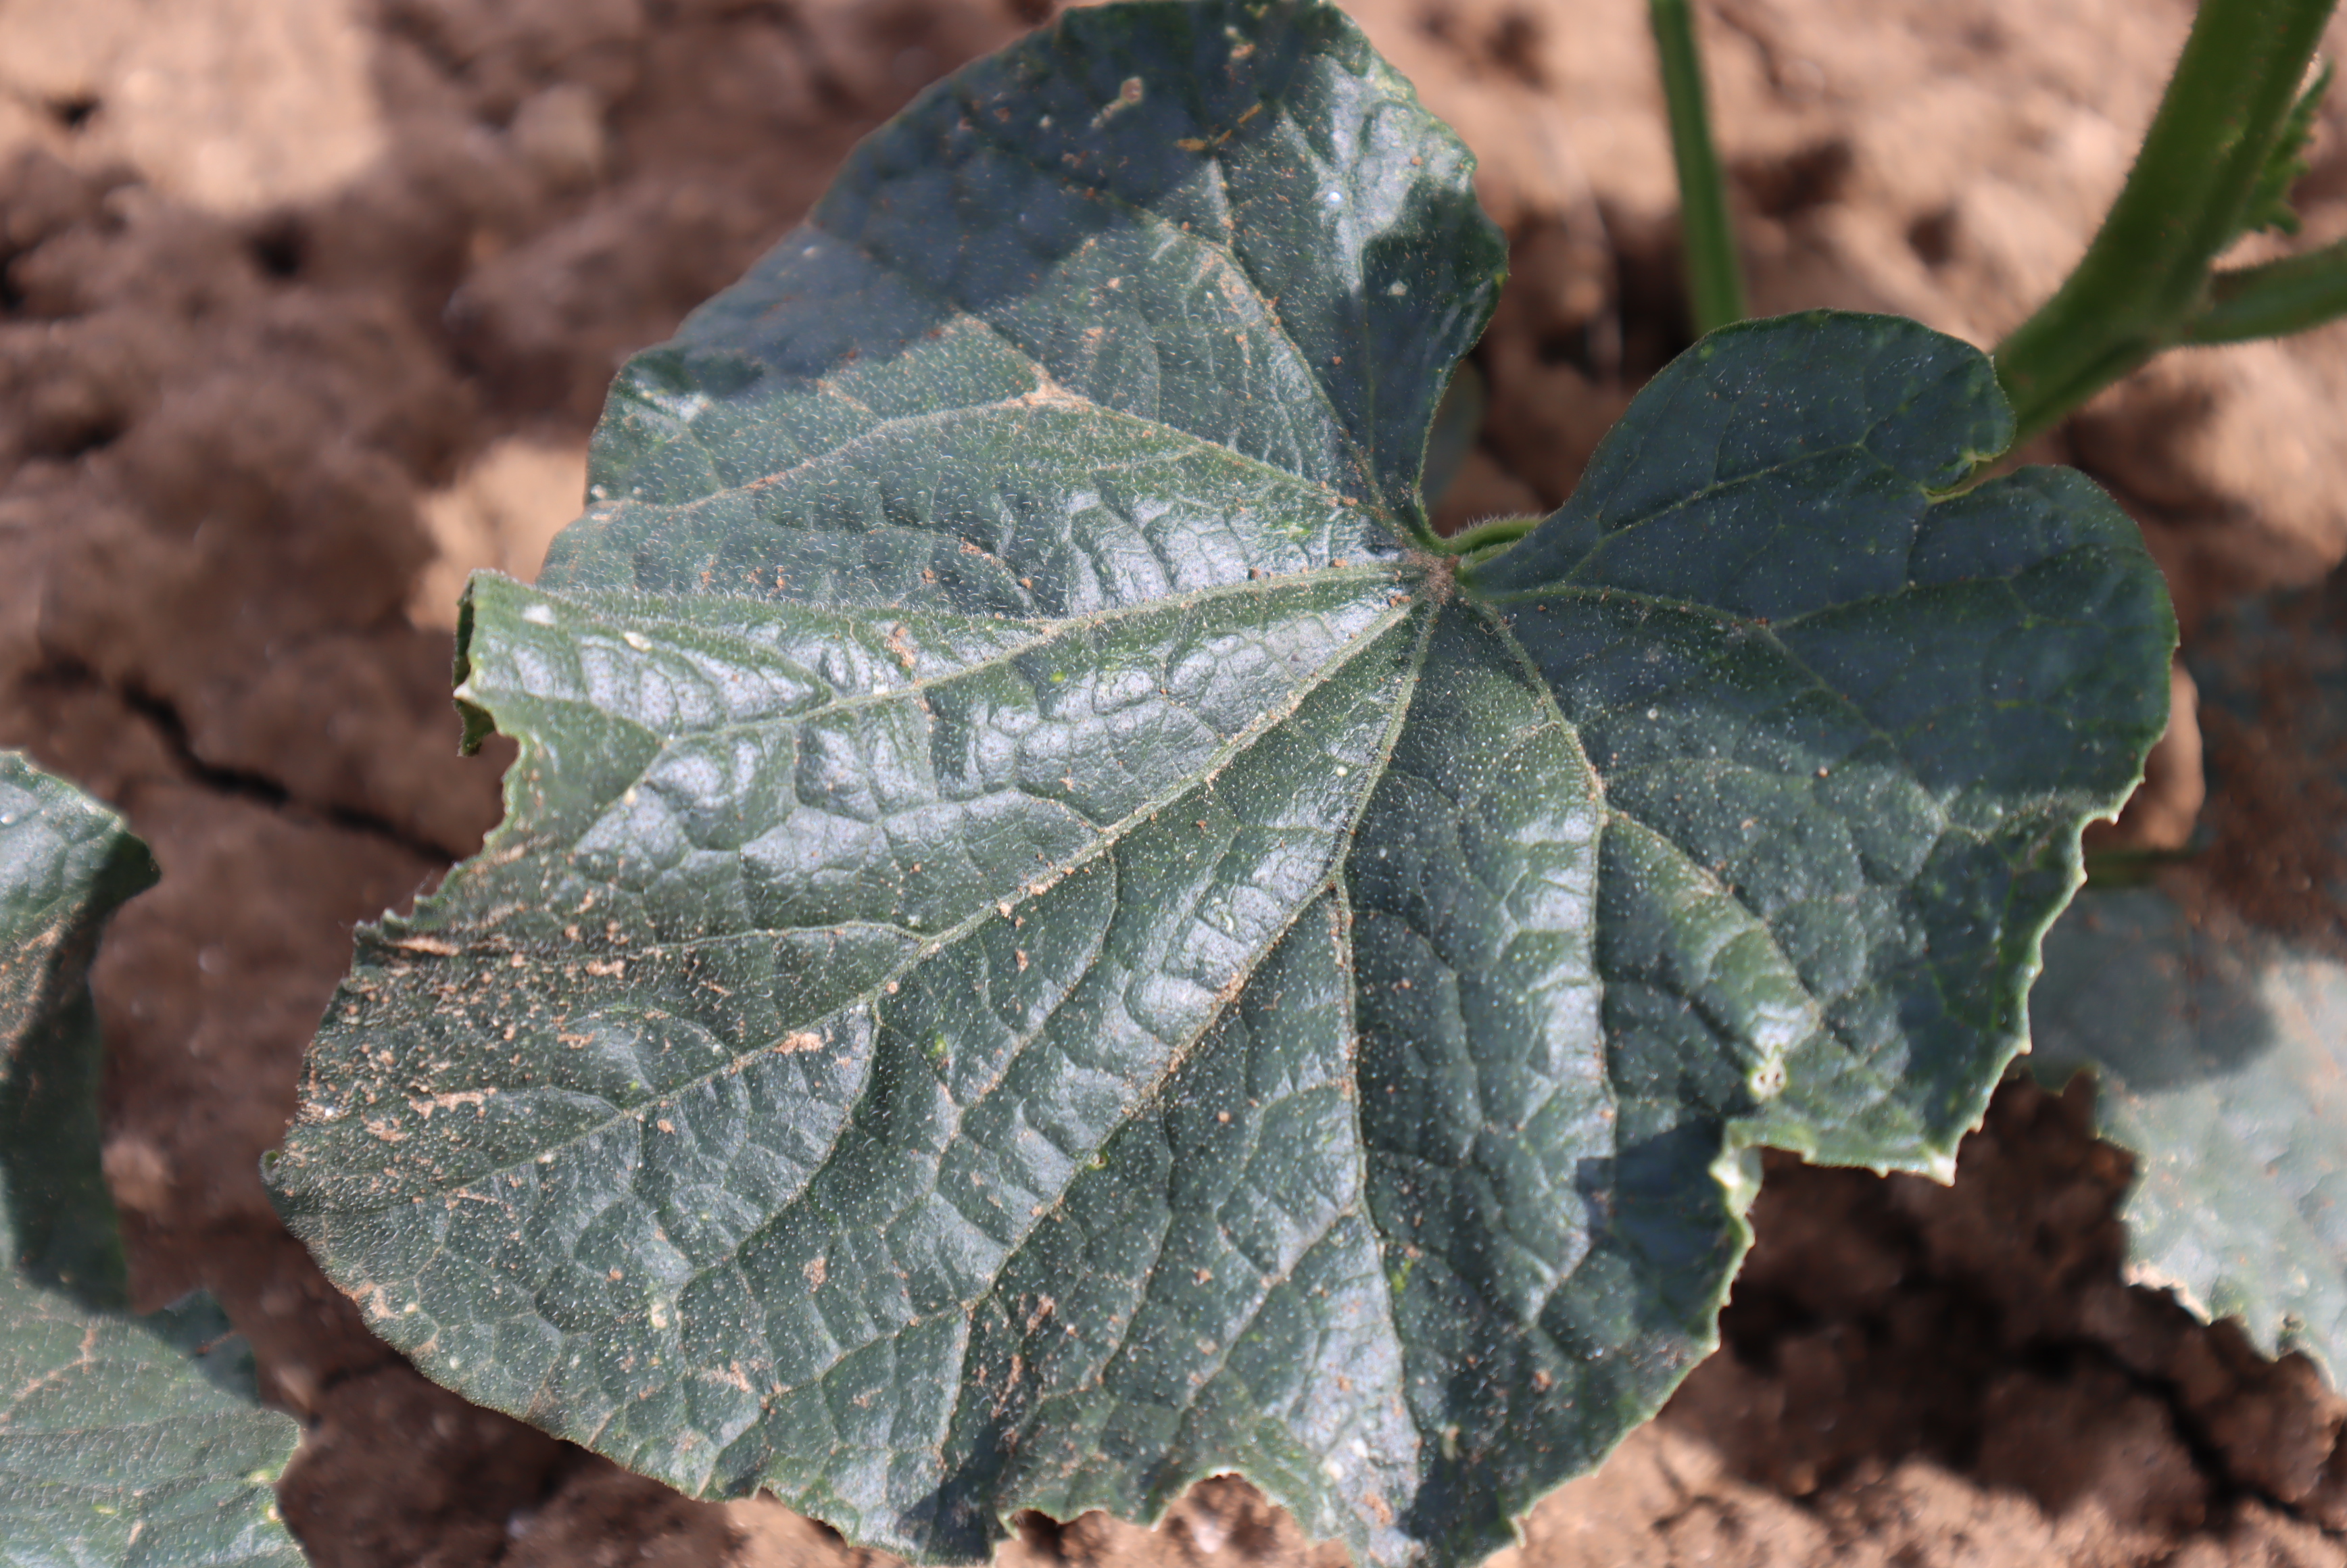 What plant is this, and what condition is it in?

cucumber, healthy
